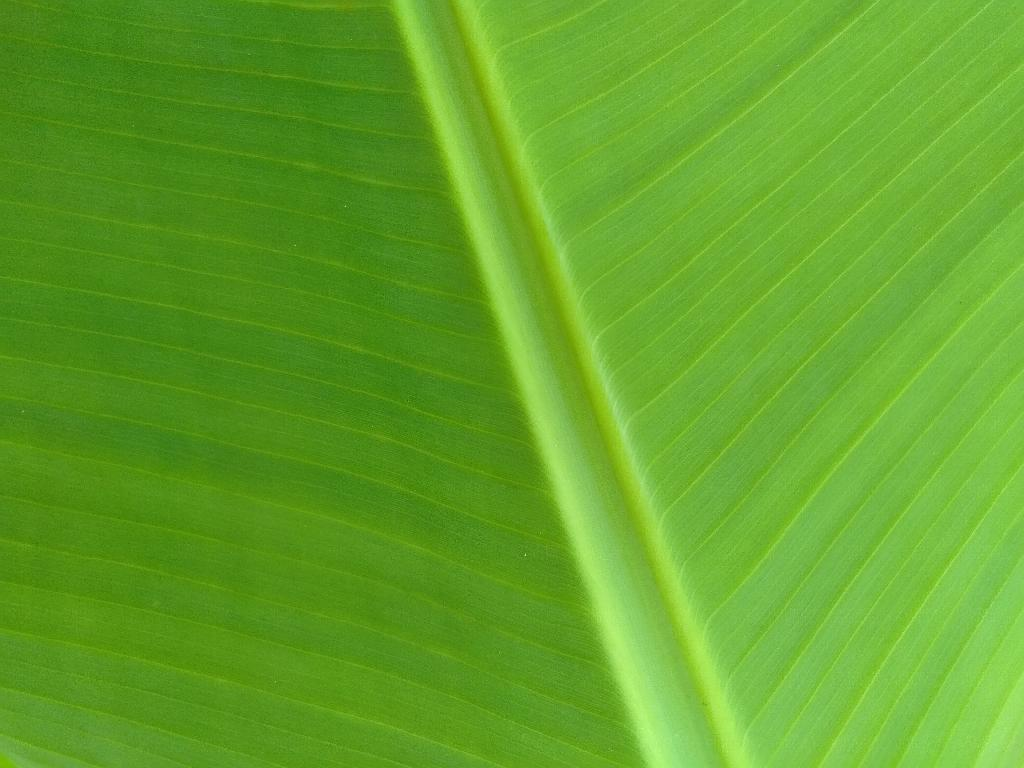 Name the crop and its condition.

banana, healthy
